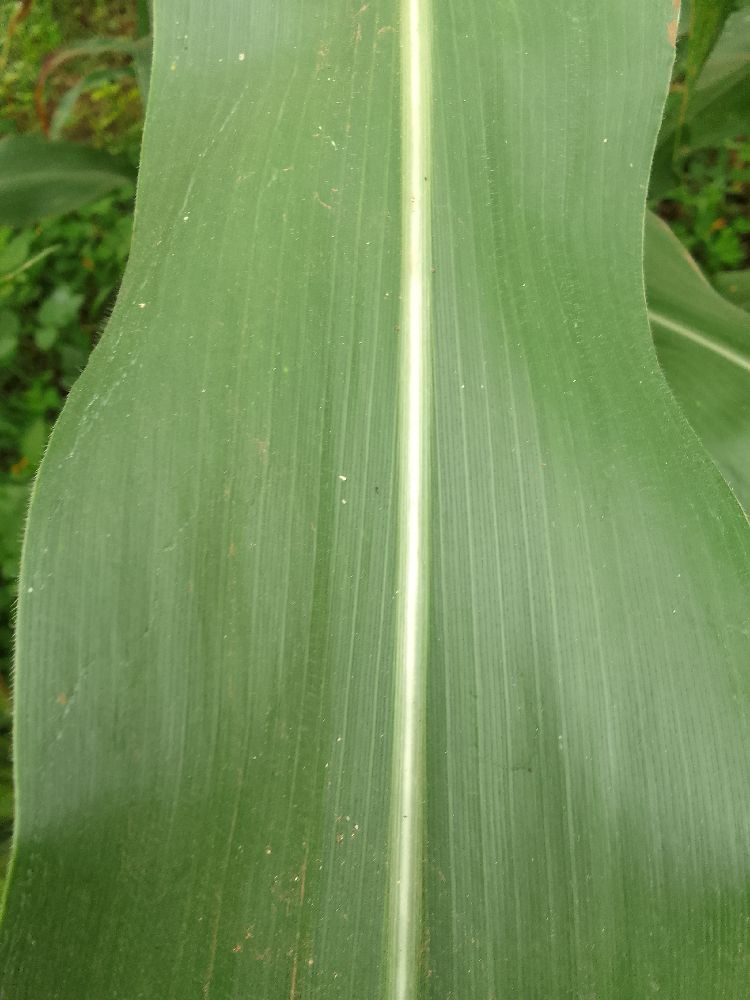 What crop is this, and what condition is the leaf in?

maize, healthy
